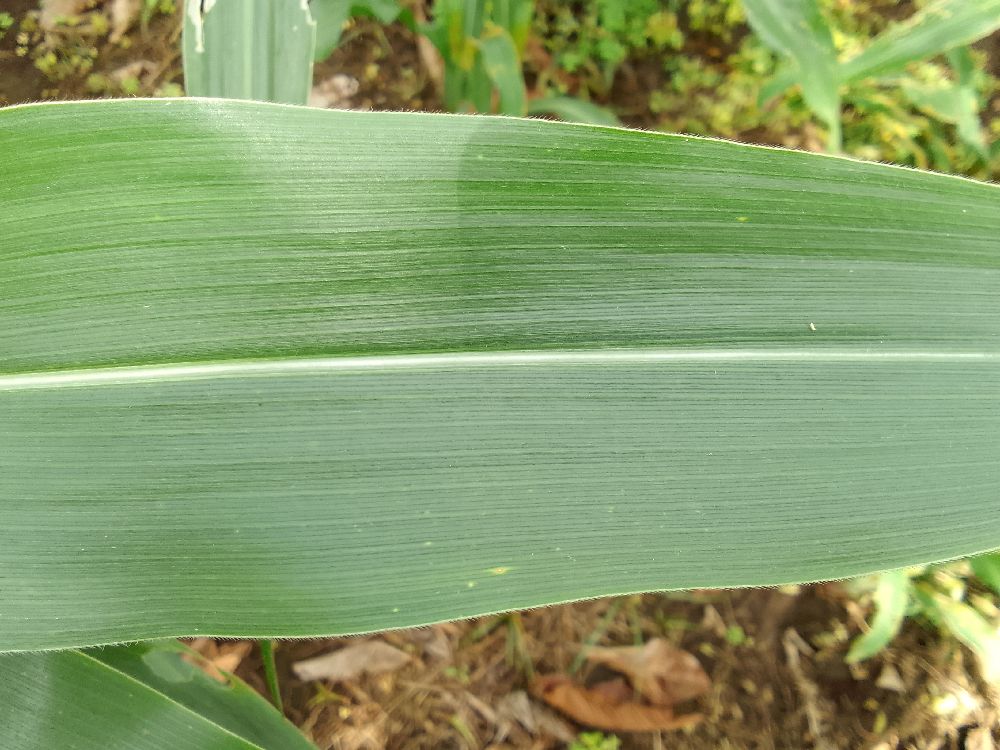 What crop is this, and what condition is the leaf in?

maize, healthy
